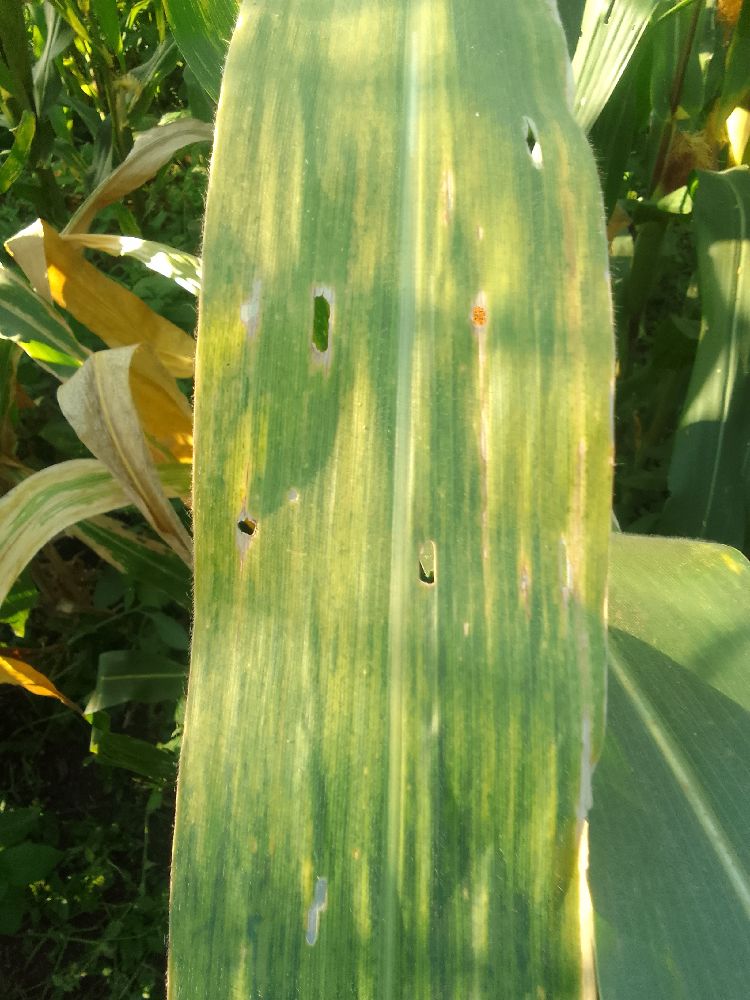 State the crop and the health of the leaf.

maize, maize lethal necrosis
